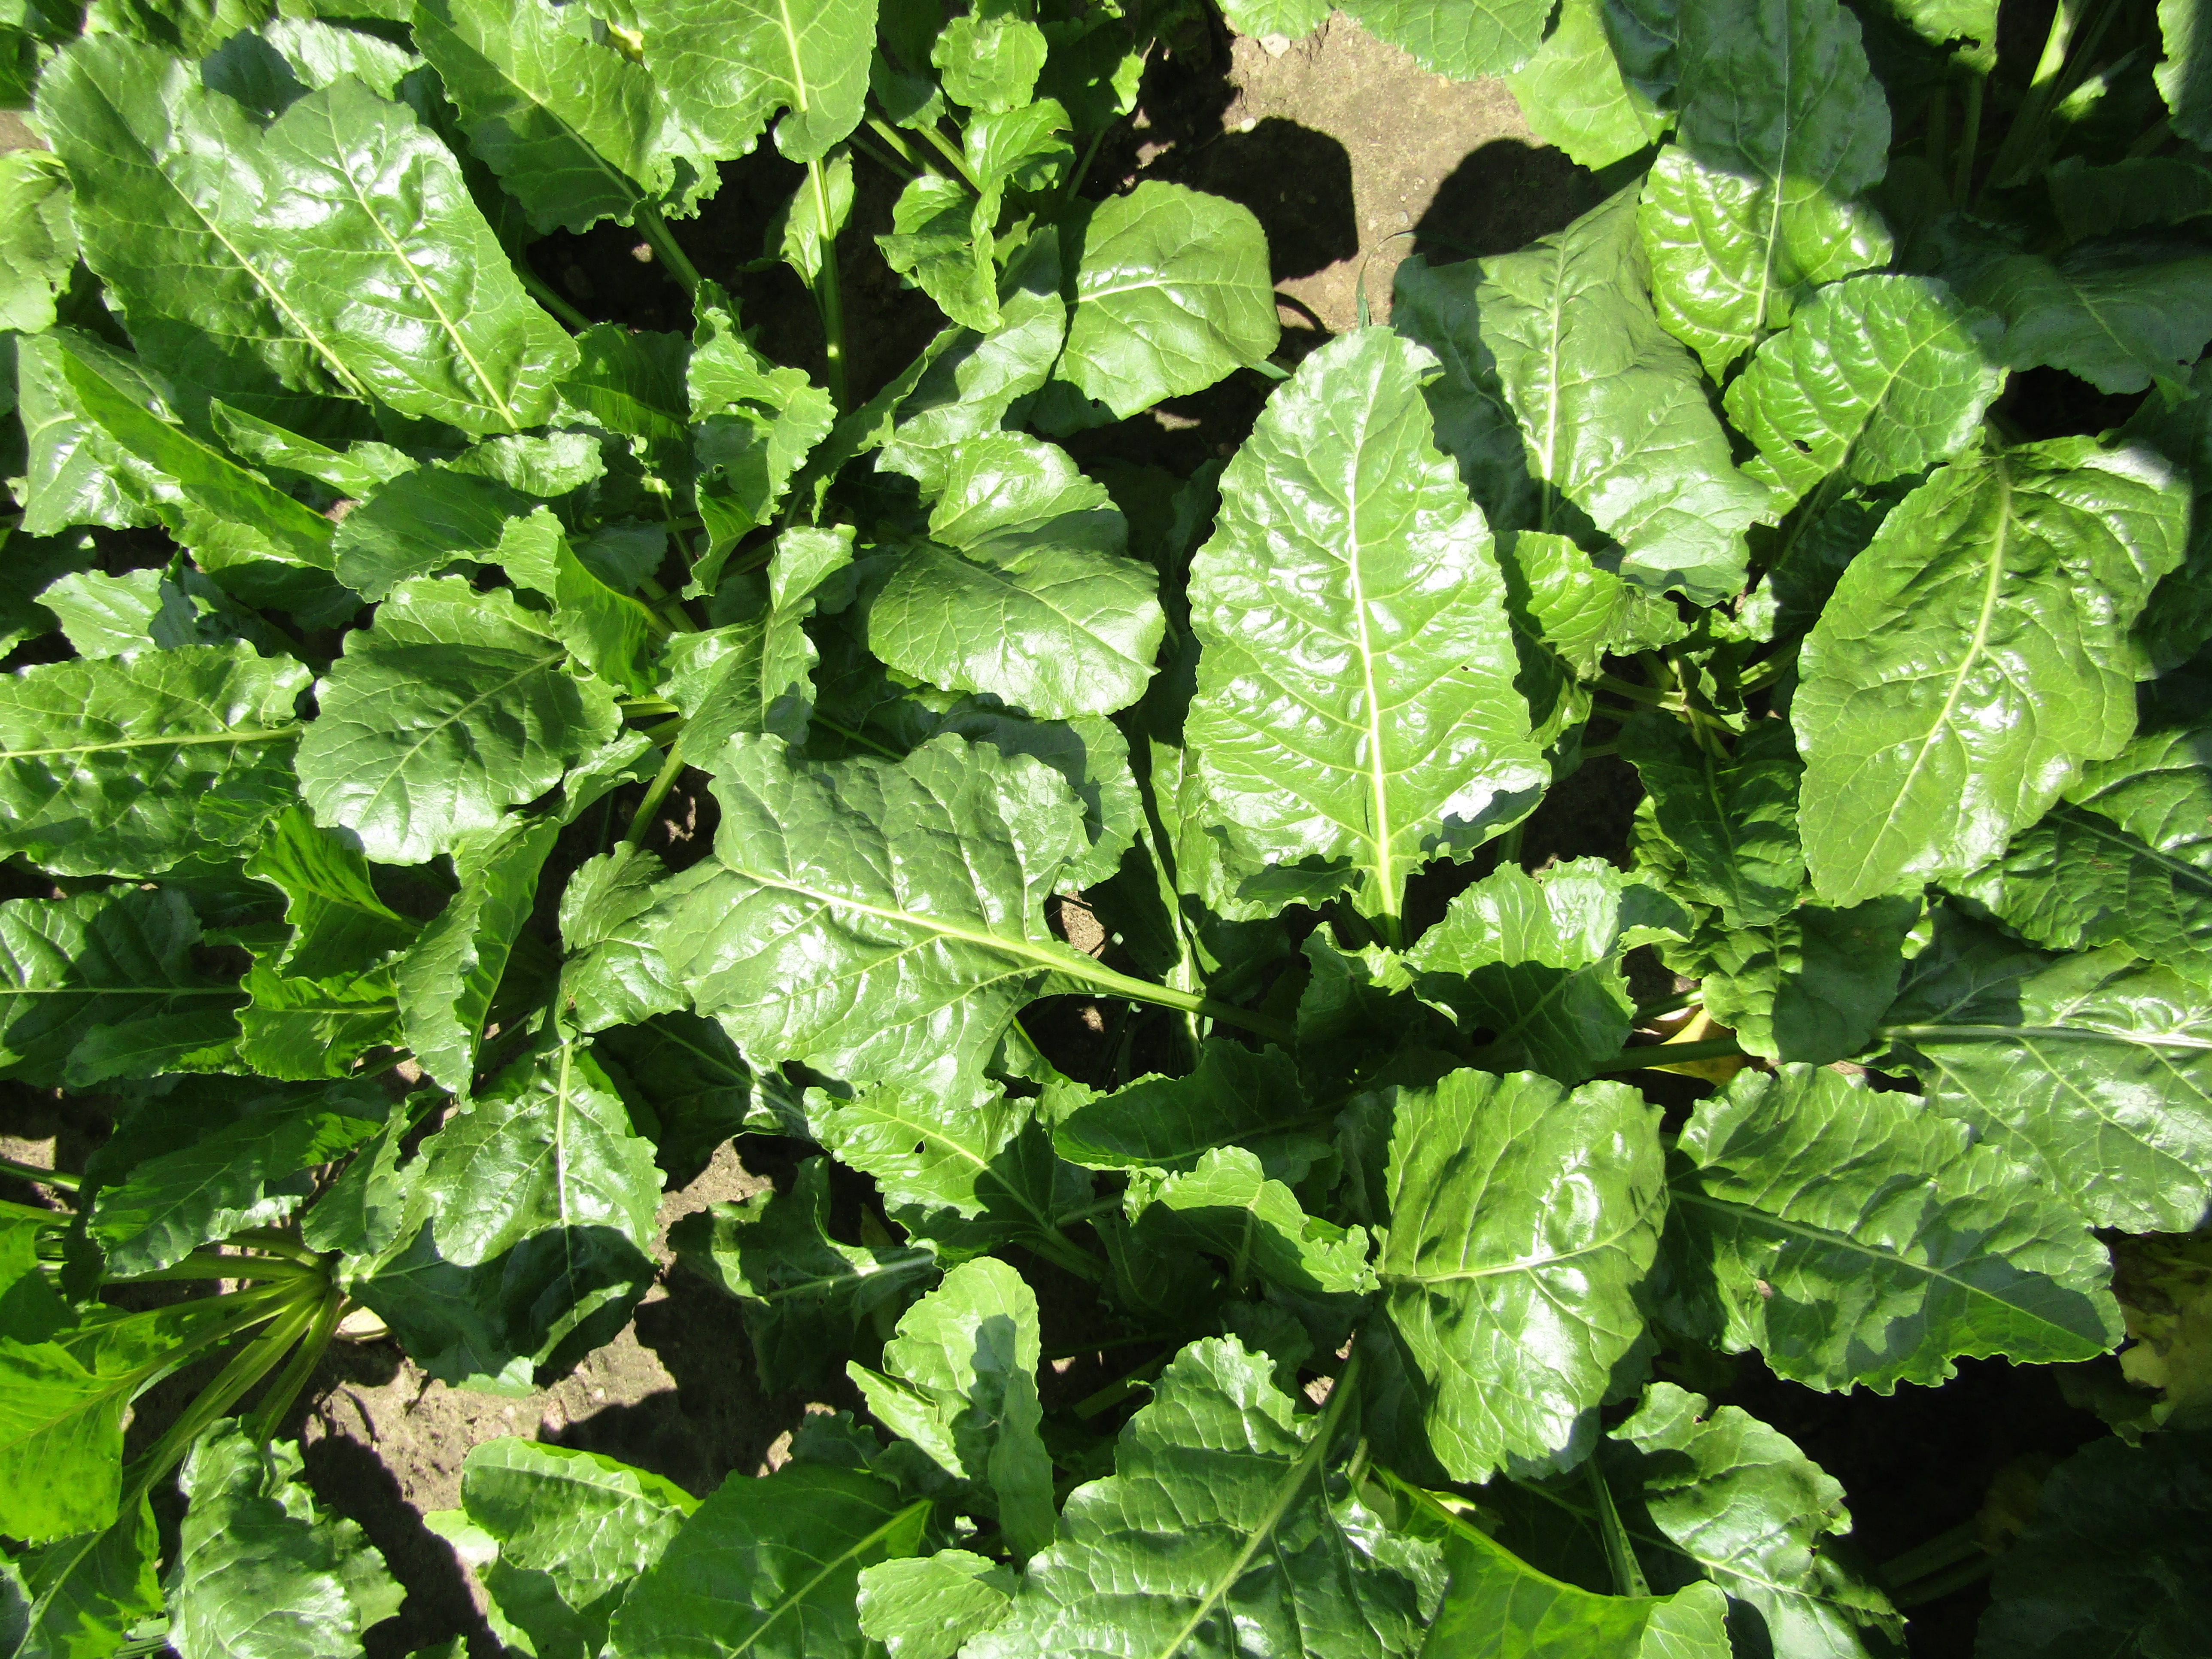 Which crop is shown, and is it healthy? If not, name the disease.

beet, cercospora
